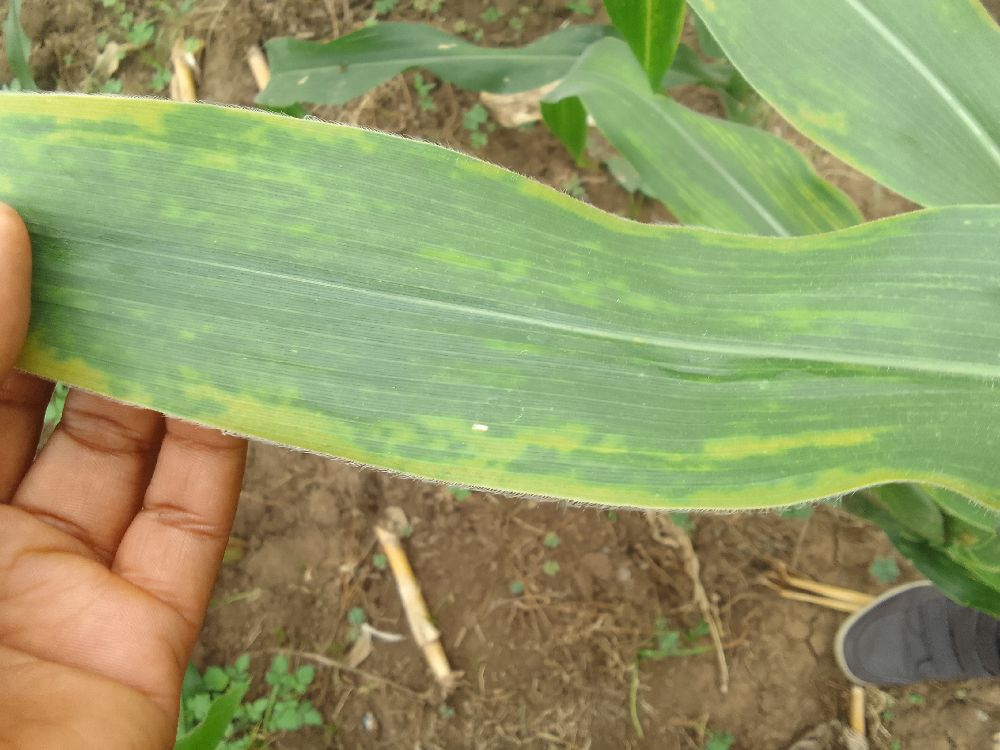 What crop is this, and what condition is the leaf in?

maize, maize lethal necrosis
